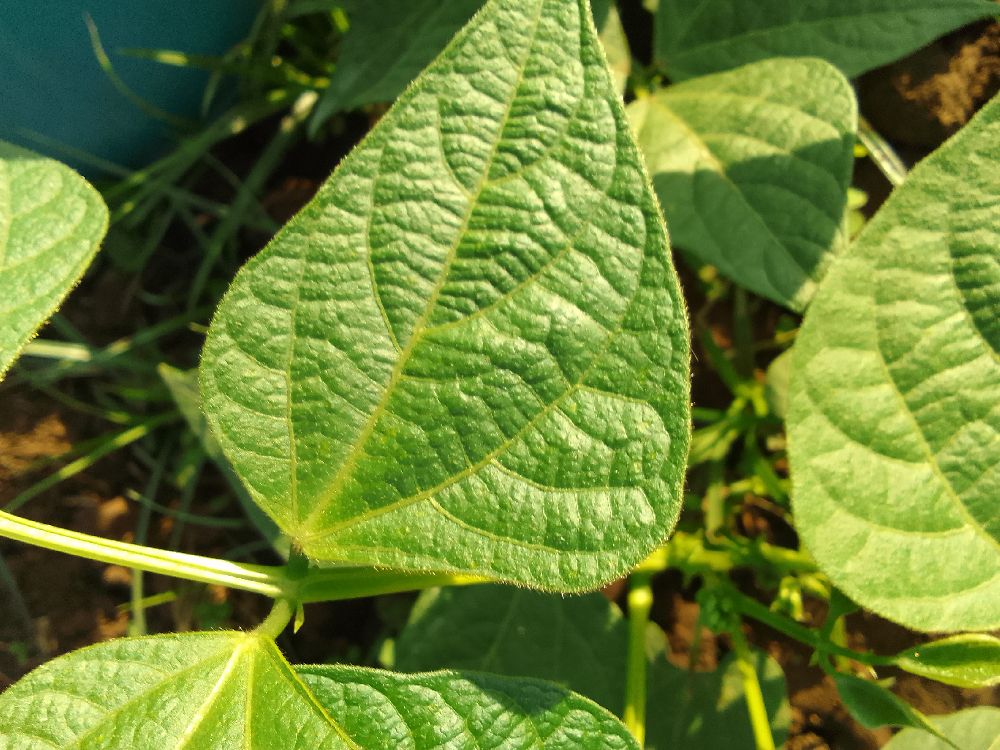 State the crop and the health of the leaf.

common bean, healthy
